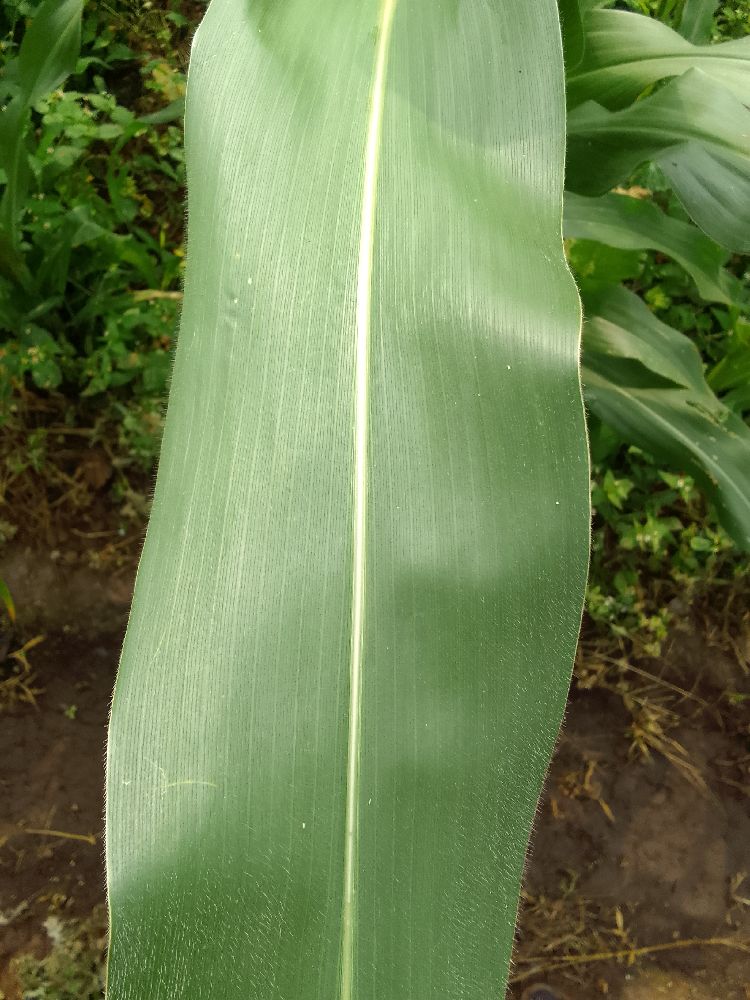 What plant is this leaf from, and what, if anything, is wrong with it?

maize, healthy
